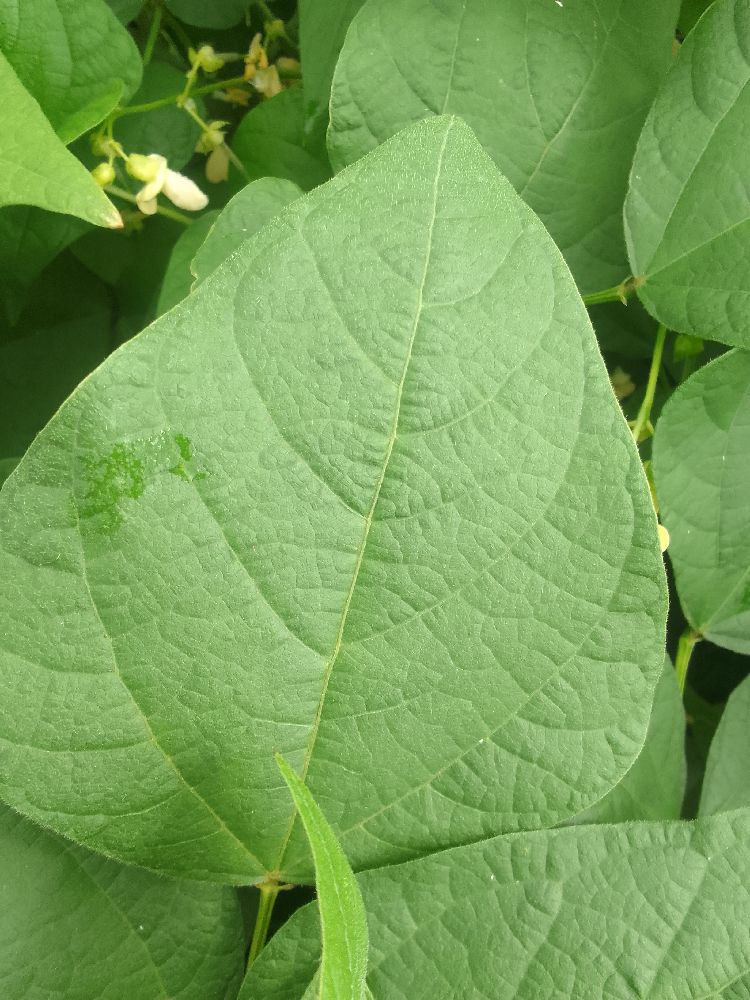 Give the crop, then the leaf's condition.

common bean, healthy
